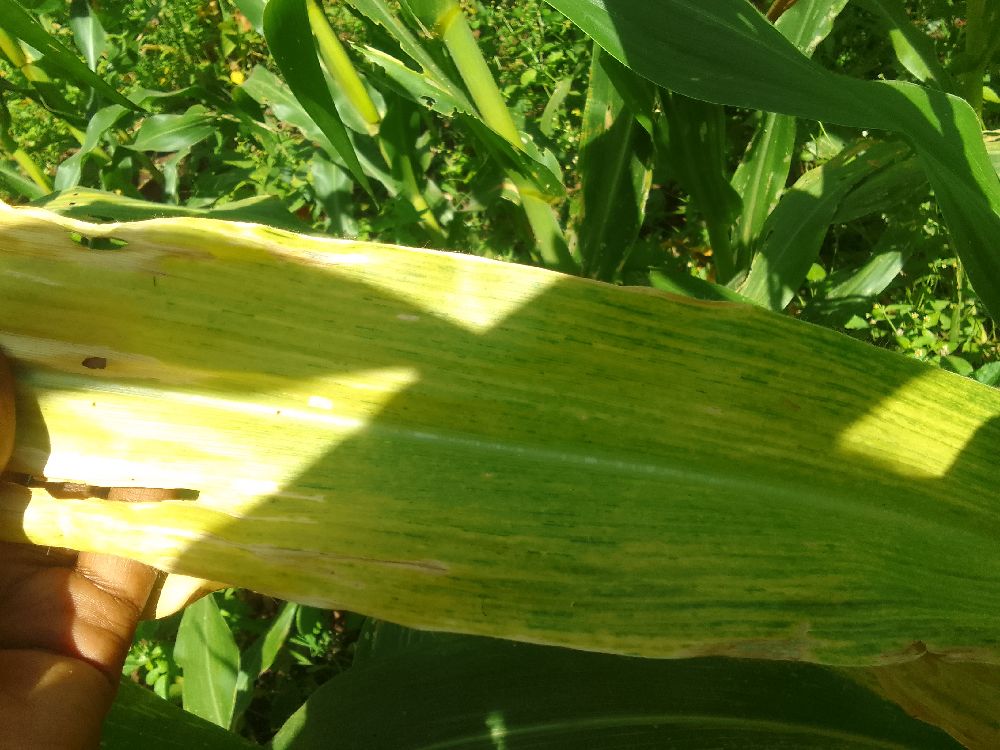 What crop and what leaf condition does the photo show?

maize, maize lethal necrosis
